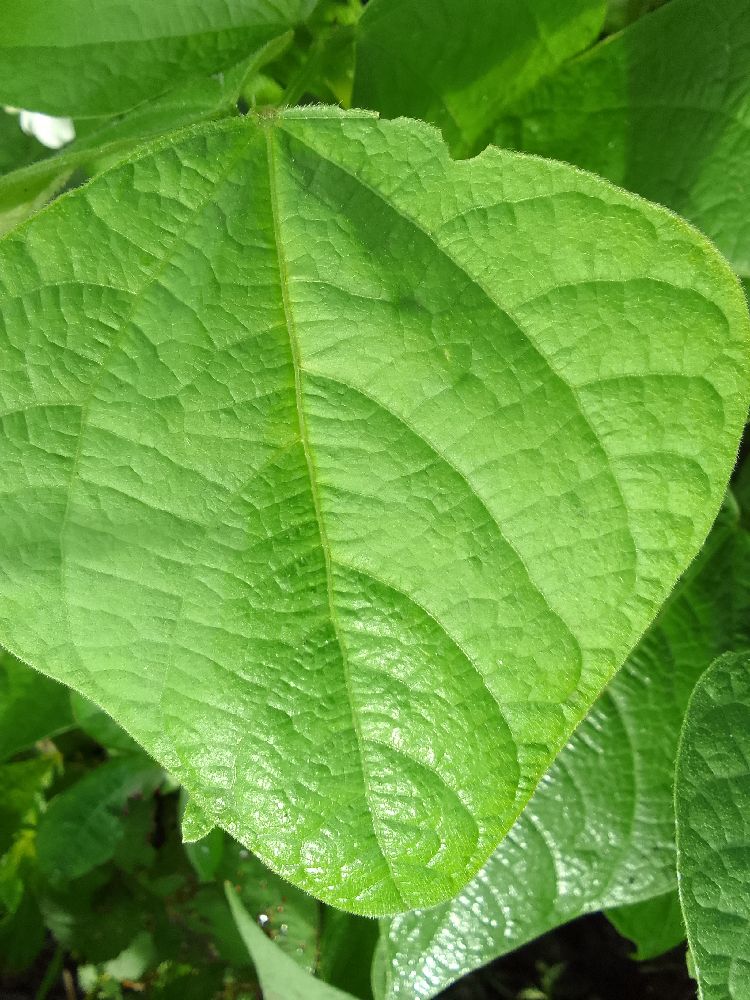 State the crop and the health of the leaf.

common bean, healthy
